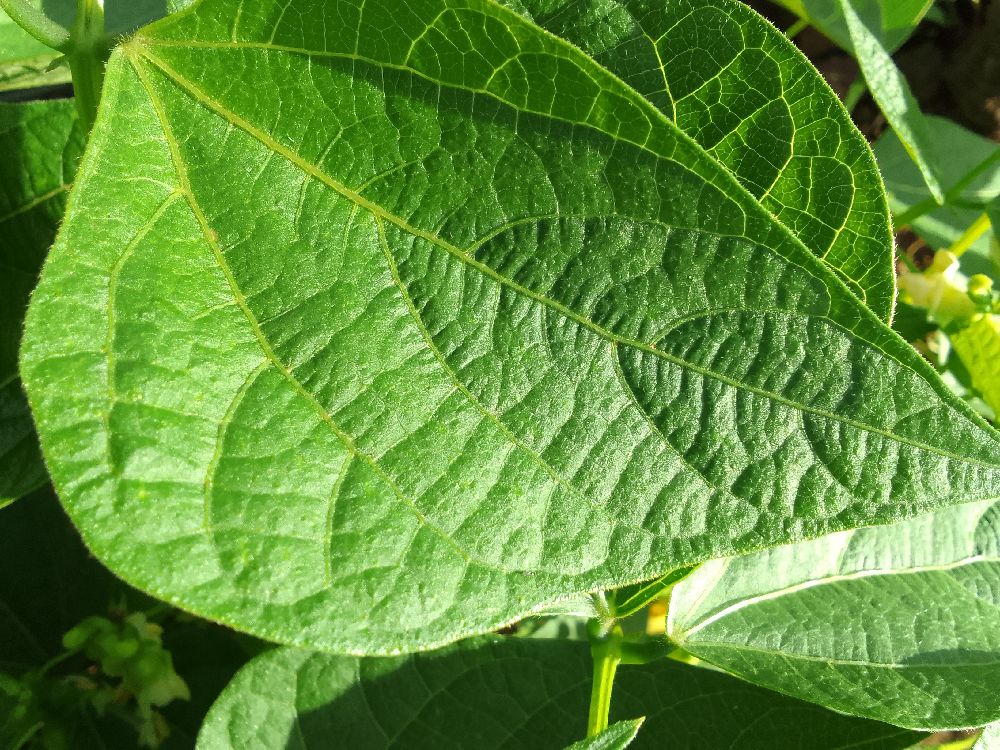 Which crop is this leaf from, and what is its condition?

common bean, healthy
